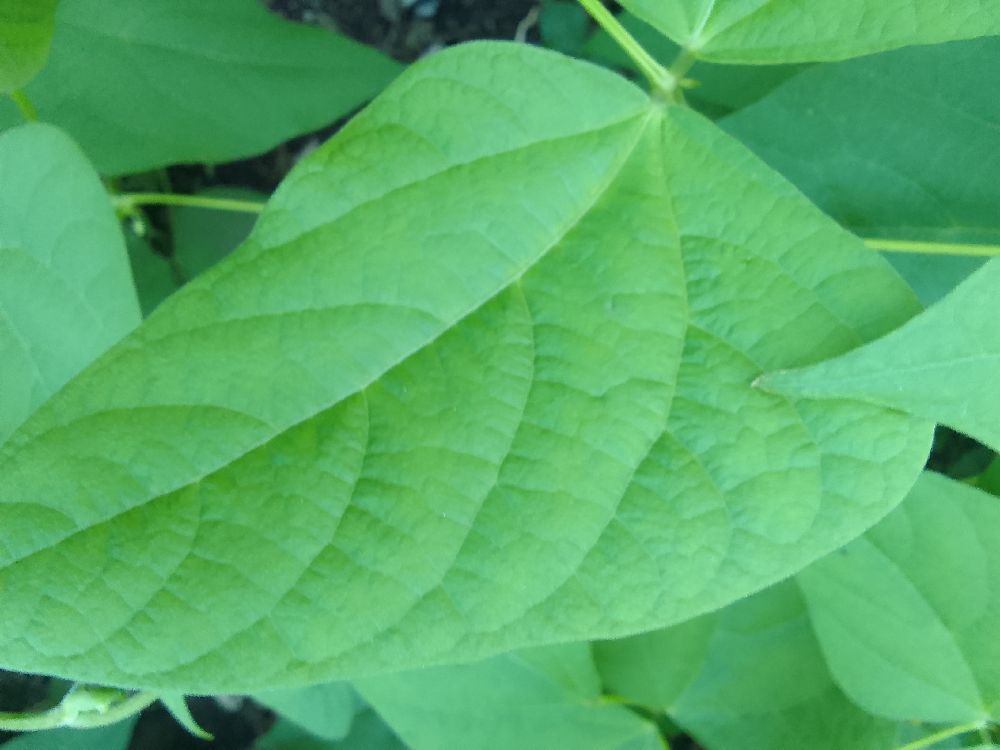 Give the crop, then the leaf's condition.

common bean, healthy
